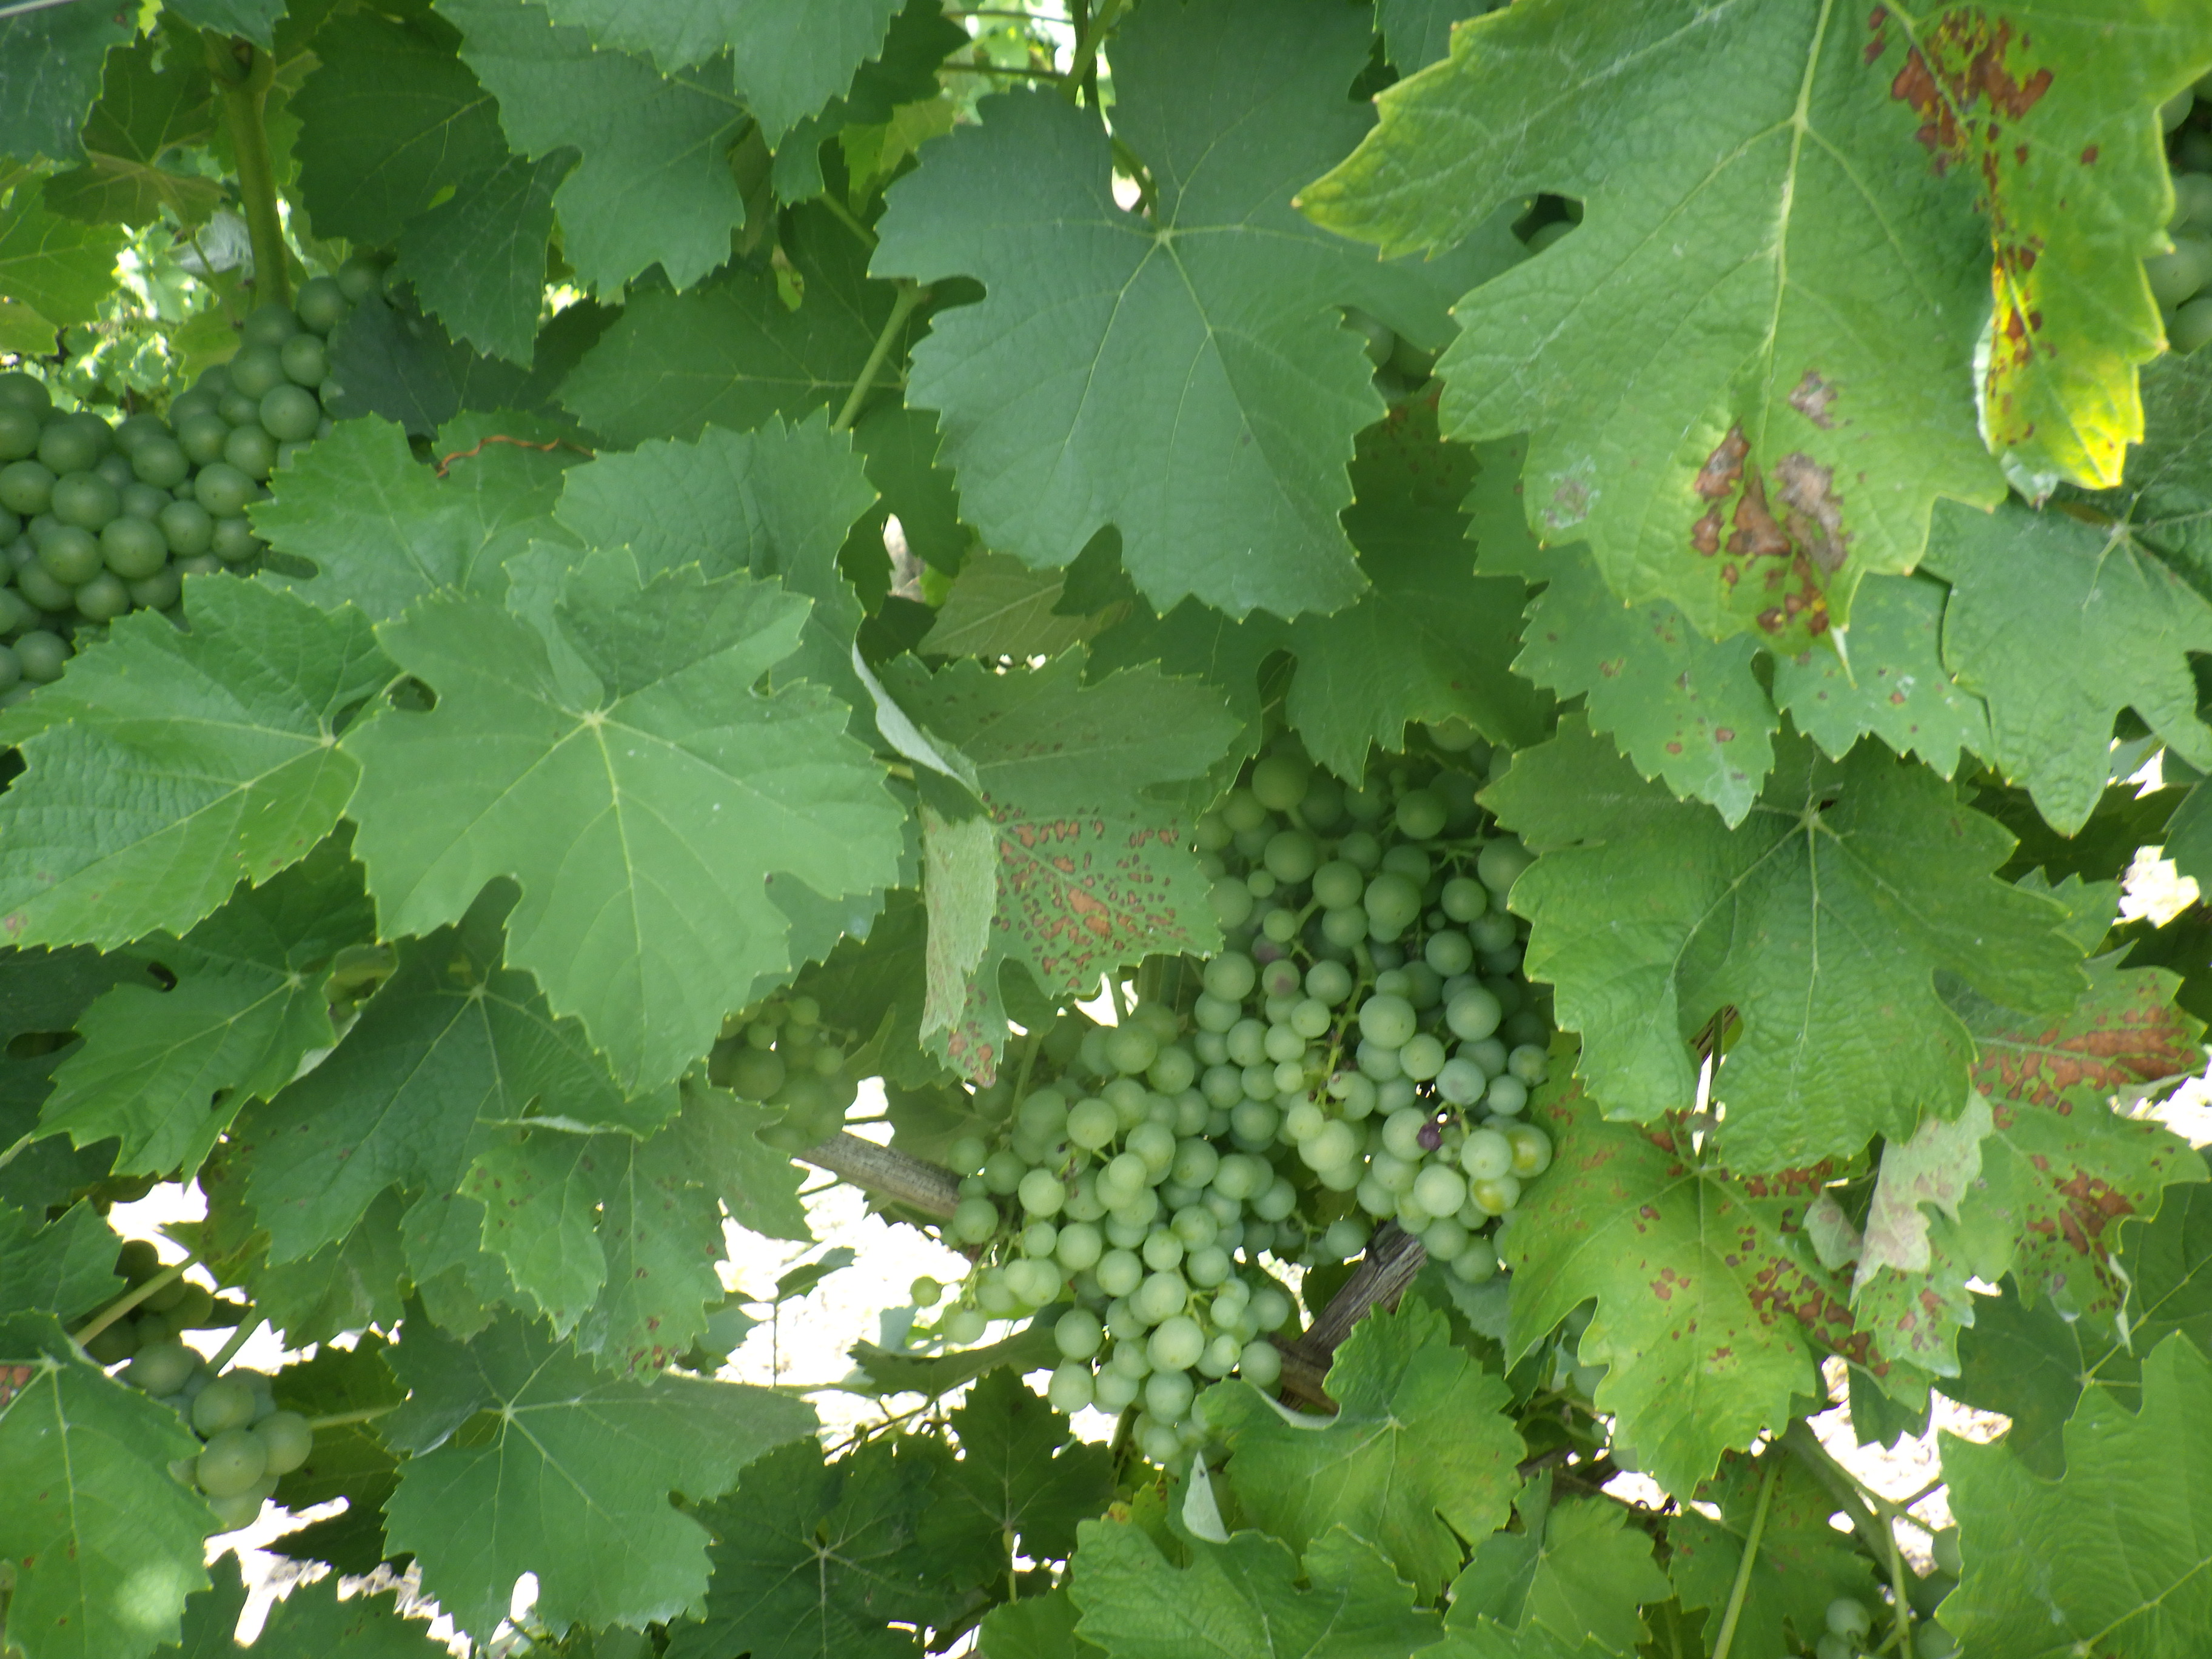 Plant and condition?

grapevine, black rot
